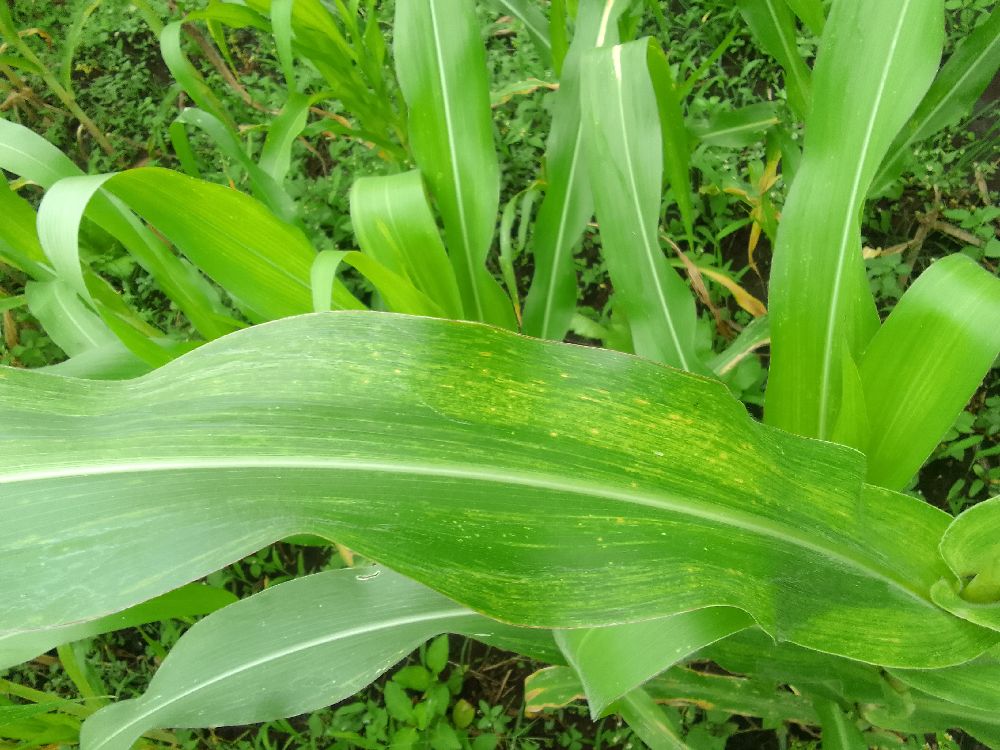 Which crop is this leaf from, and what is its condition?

maize, maize lethal necrosis
